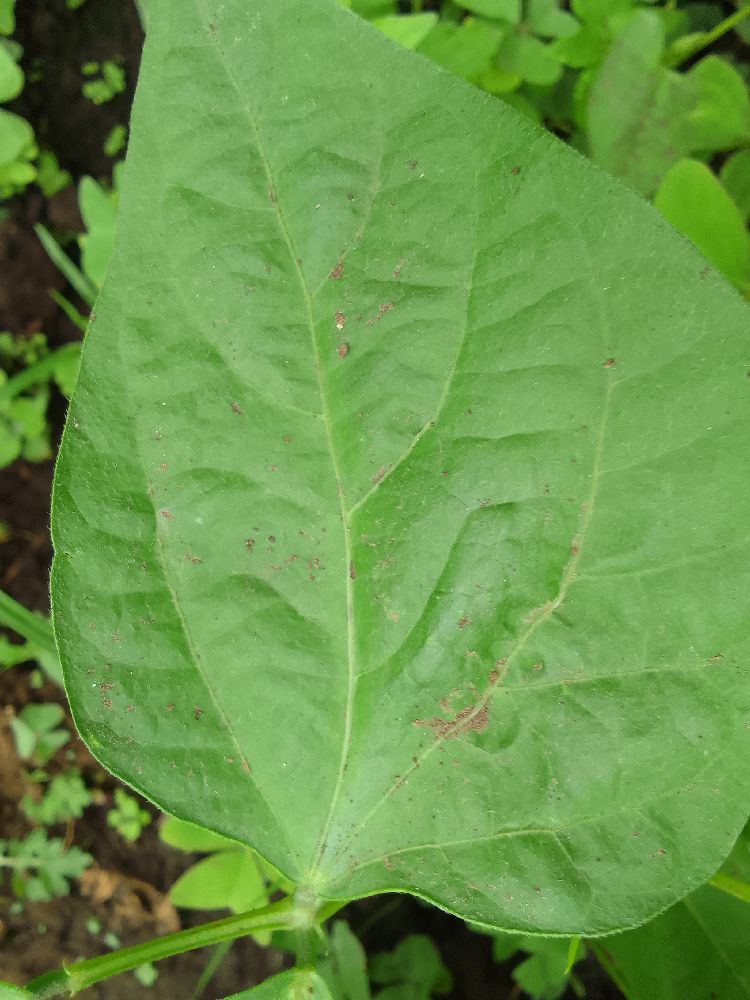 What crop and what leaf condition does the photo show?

common bean, healthy
